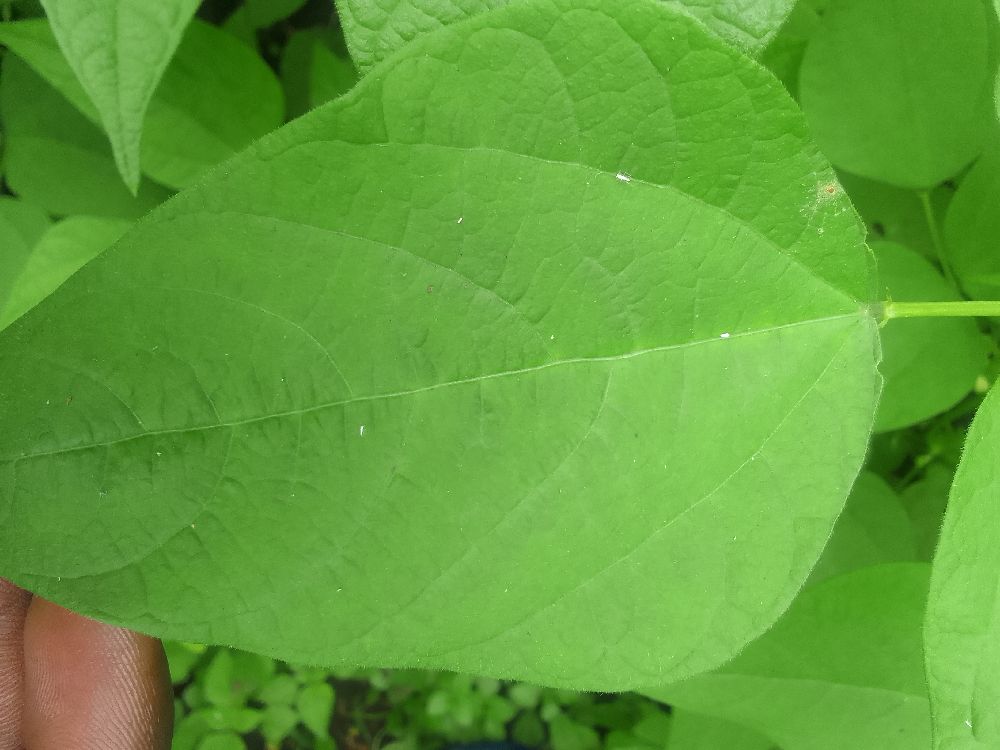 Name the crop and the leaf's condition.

common bean, healthy
